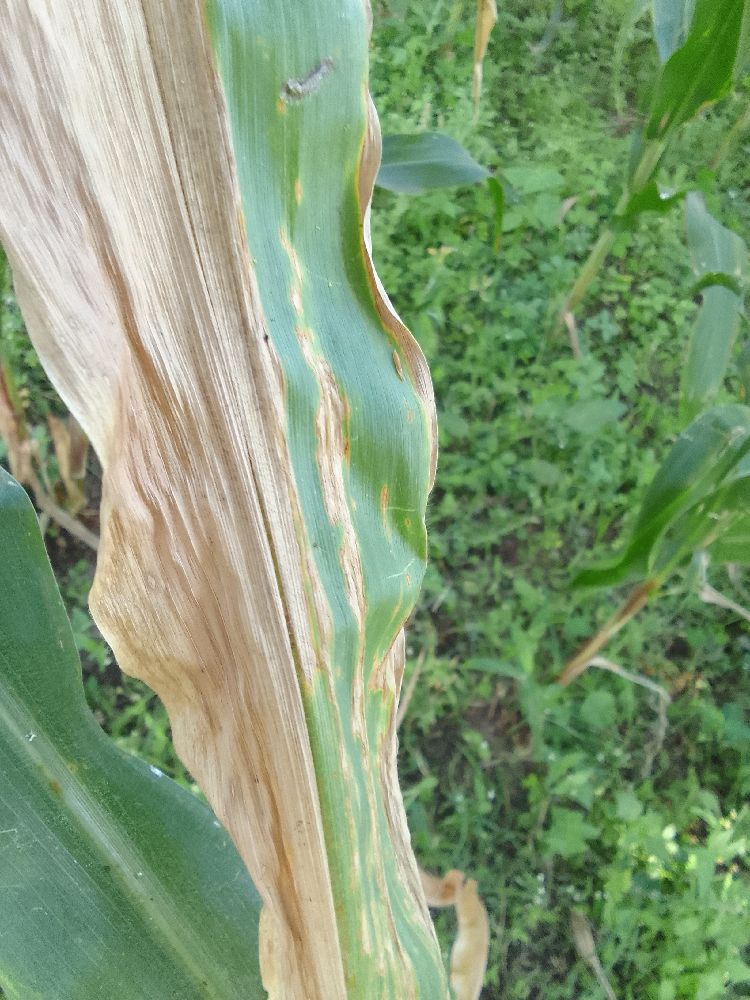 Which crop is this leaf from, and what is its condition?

maize, maize lethal necrosis
